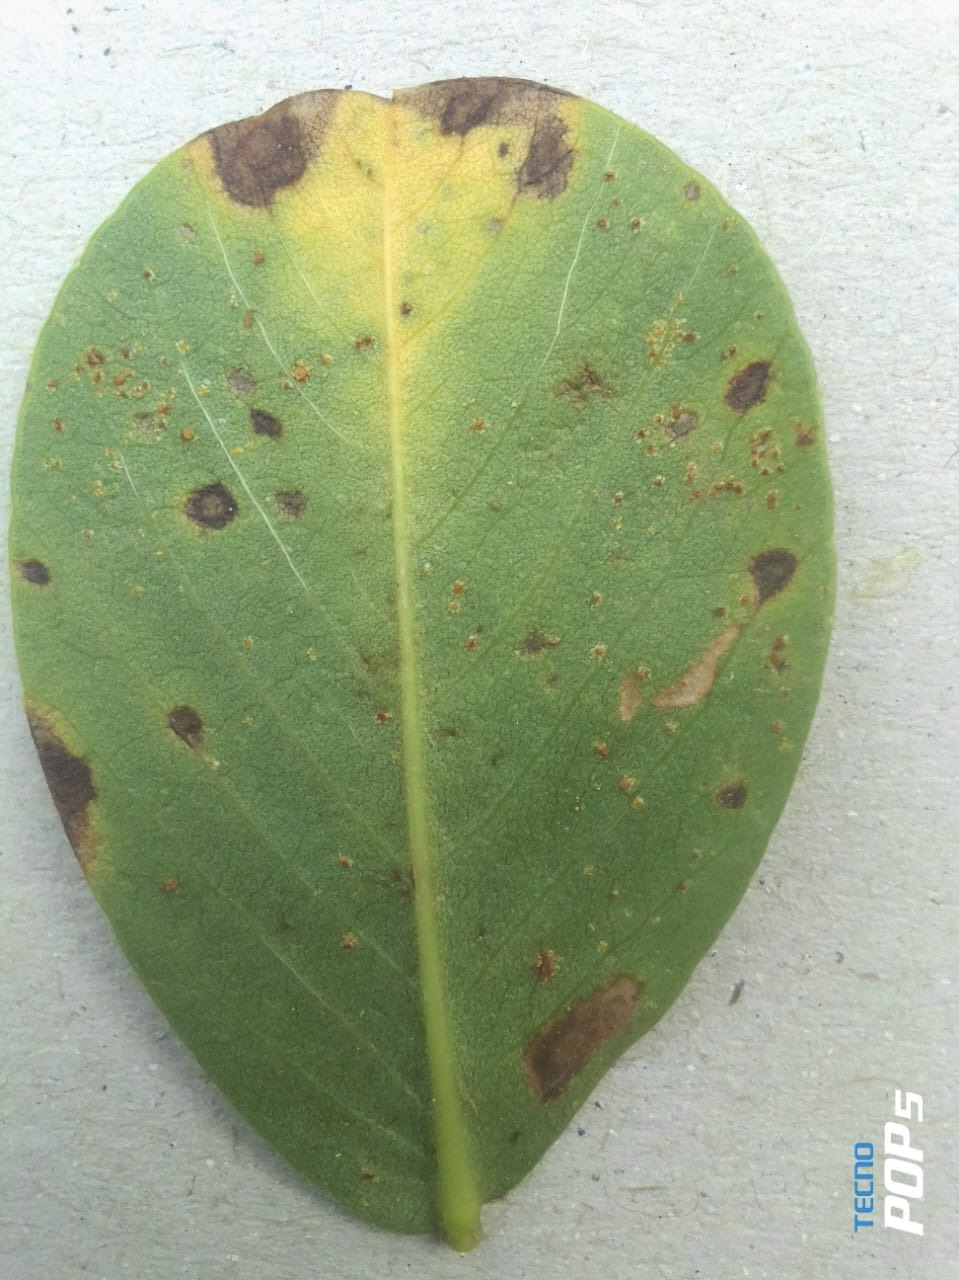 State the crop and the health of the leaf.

peanut, nothapassalora personata
